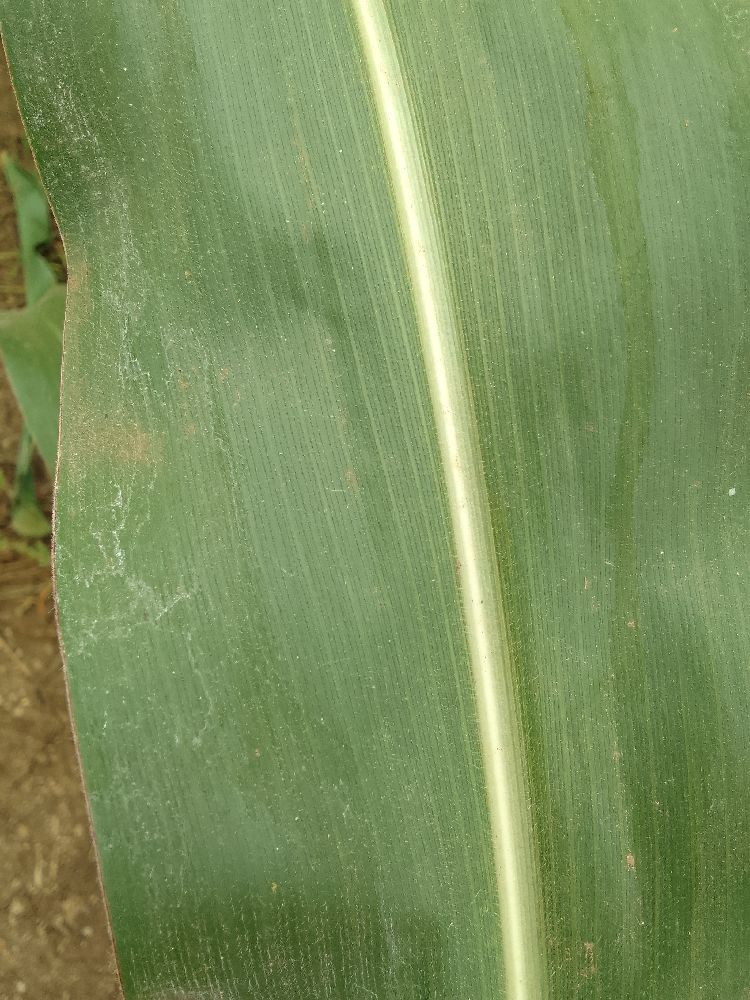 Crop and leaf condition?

maize, healthy
